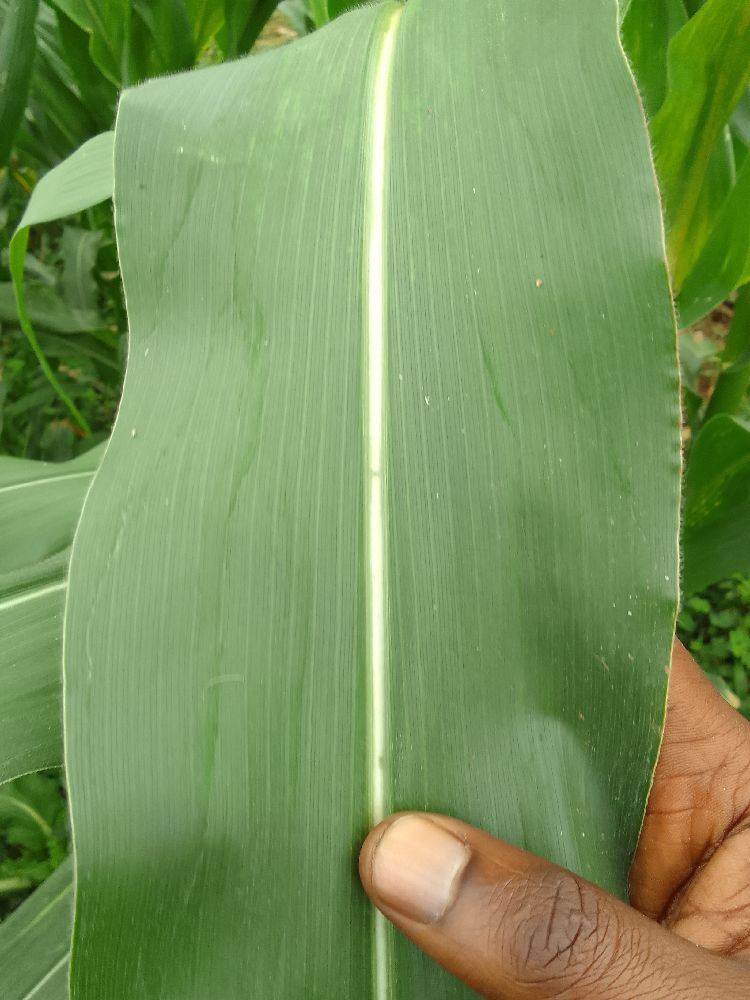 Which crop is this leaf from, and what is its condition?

maize, healthy
